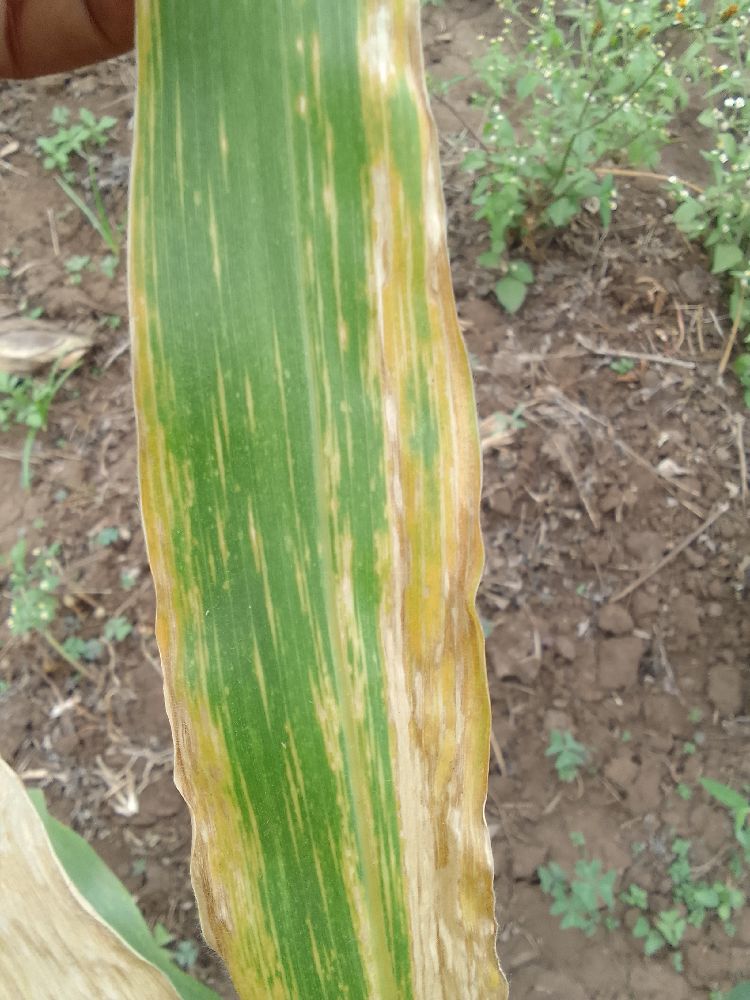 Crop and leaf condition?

maize, maize lethal necrosis
